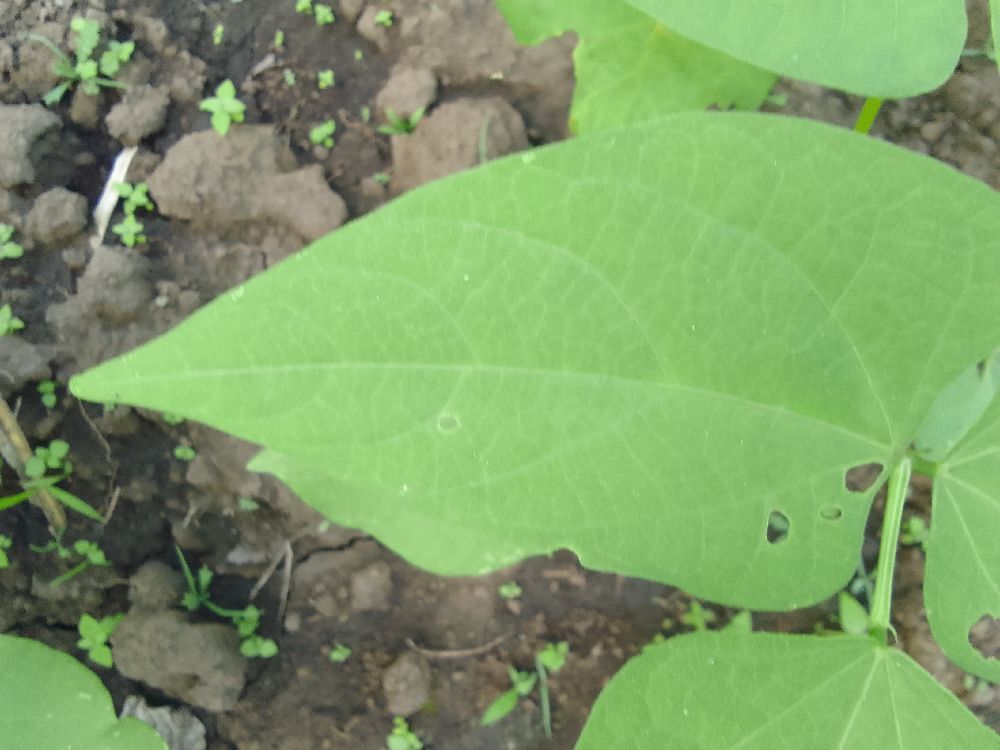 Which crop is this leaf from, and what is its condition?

common bean, healthy
